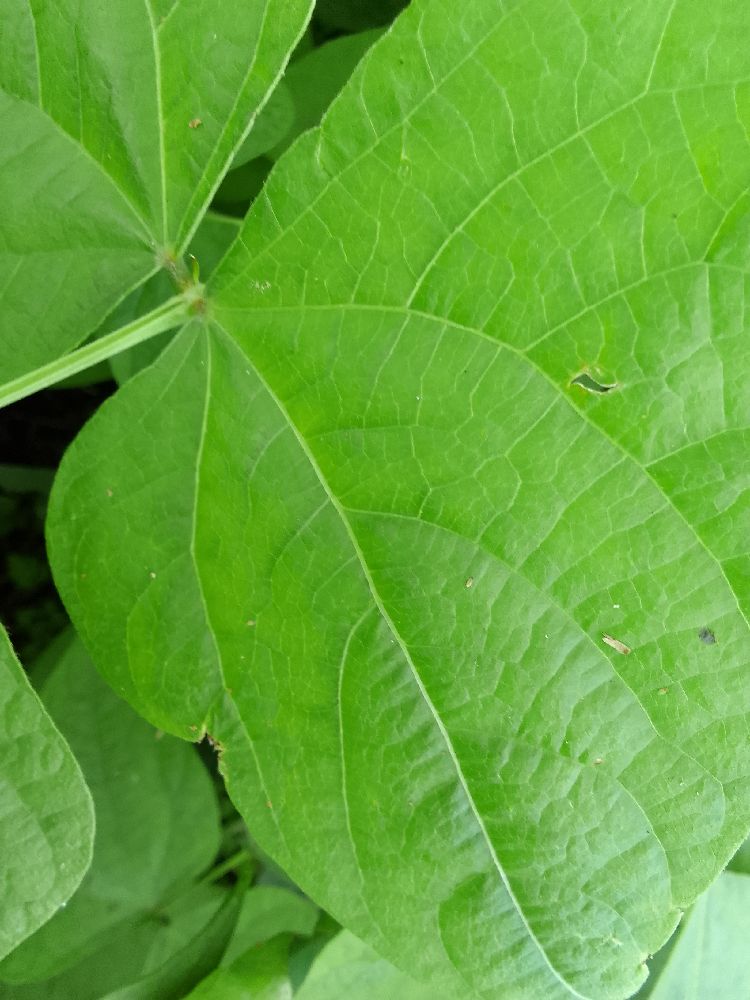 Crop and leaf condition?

common bean, healthy
